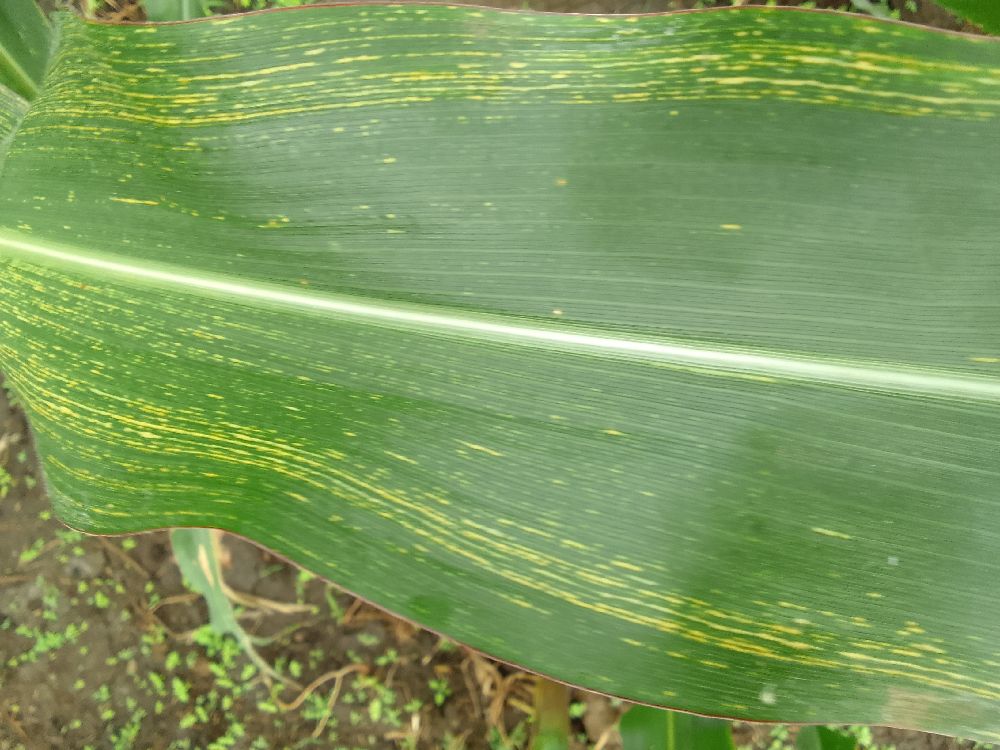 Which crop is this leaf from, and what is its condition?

maize, maize streak virus
